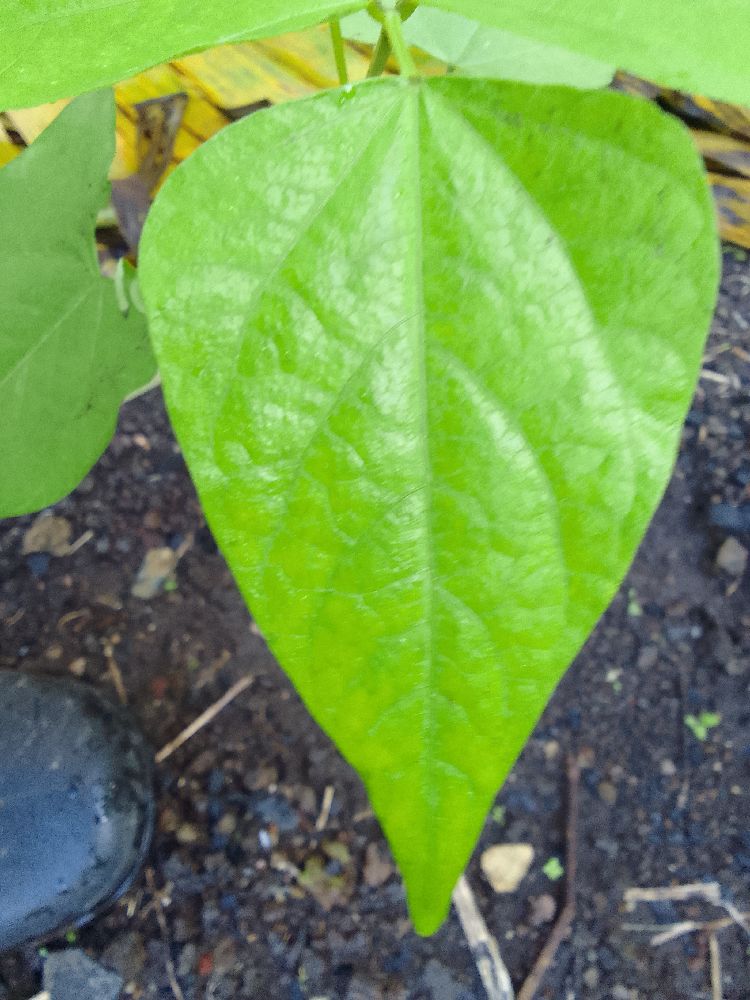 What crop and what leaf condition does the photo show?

common bean, healthy
